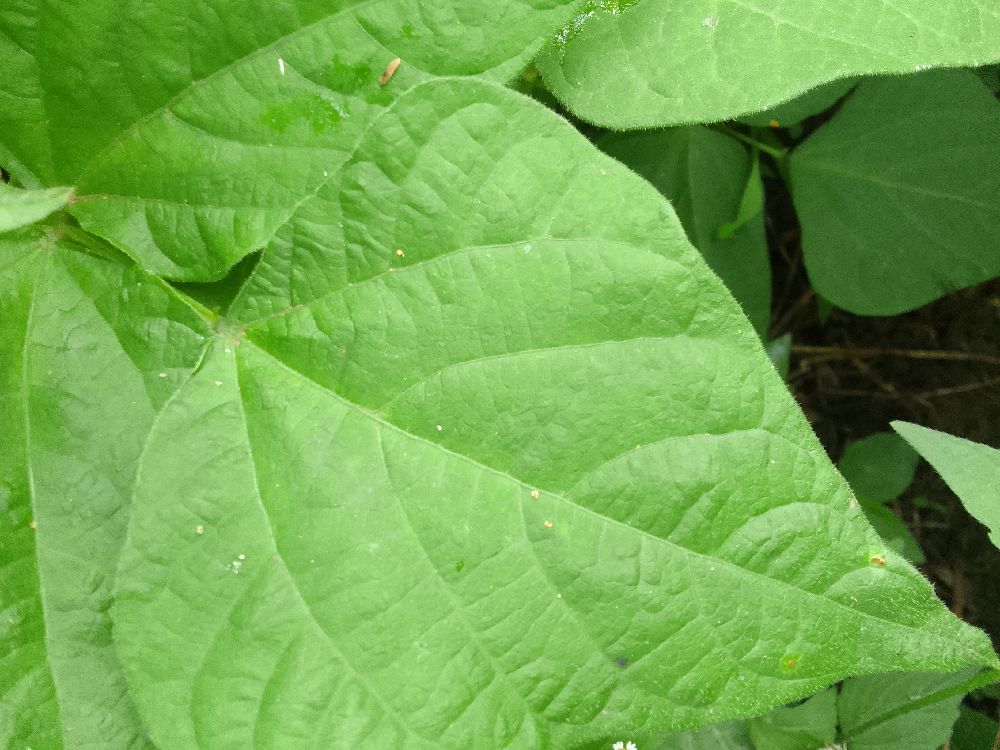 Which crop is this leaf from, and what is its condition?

common bean, healthy
